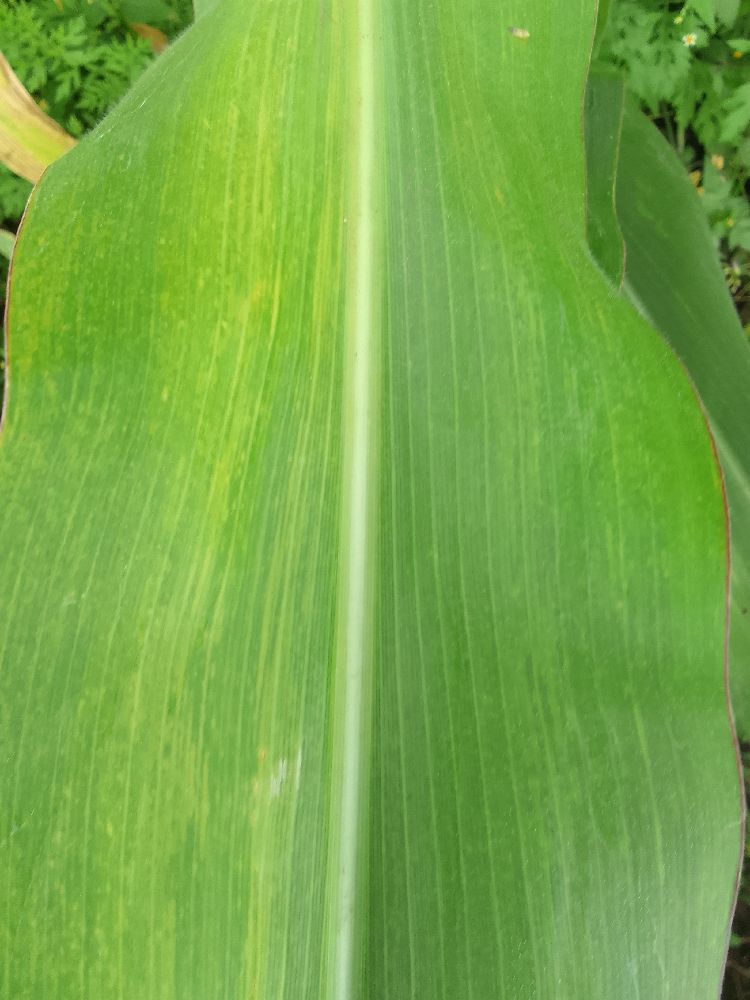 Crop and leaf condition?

maize, maize lethal necrosis
